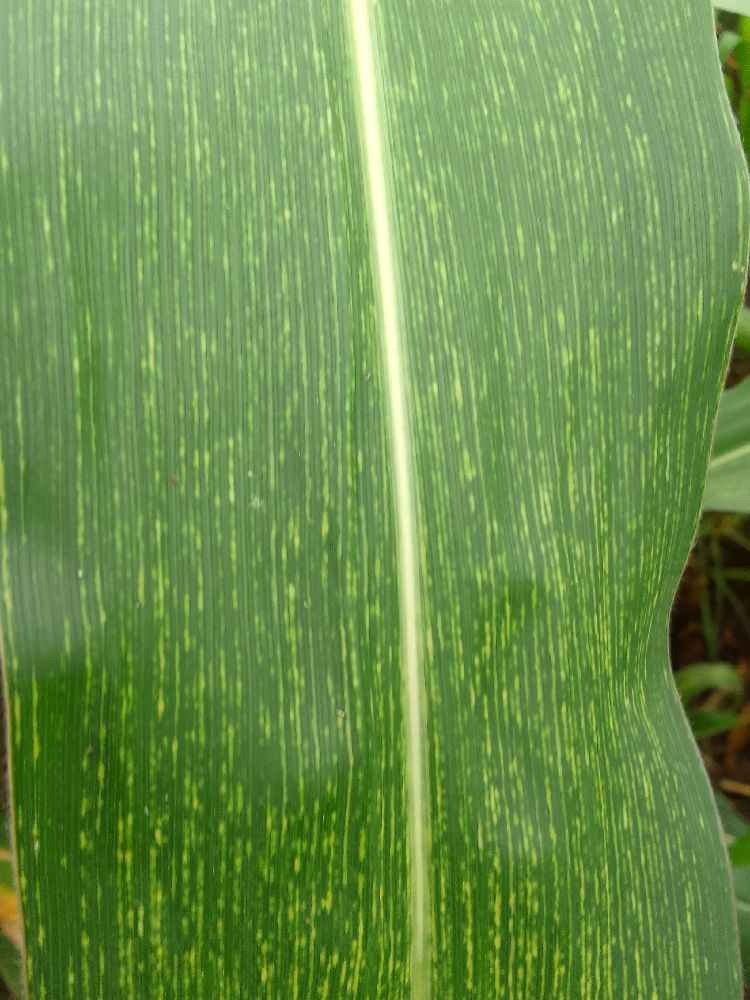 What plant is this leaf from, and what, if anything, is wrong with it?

maize, maize streak virus
